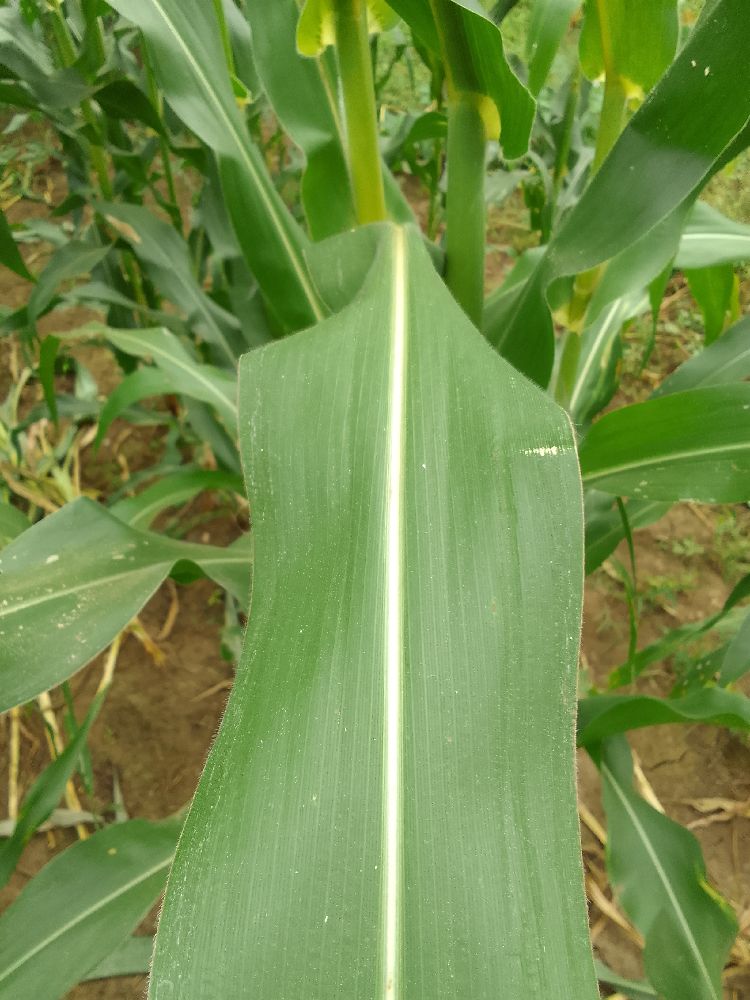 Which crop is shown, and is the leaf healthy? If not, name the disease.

maize, healthy
